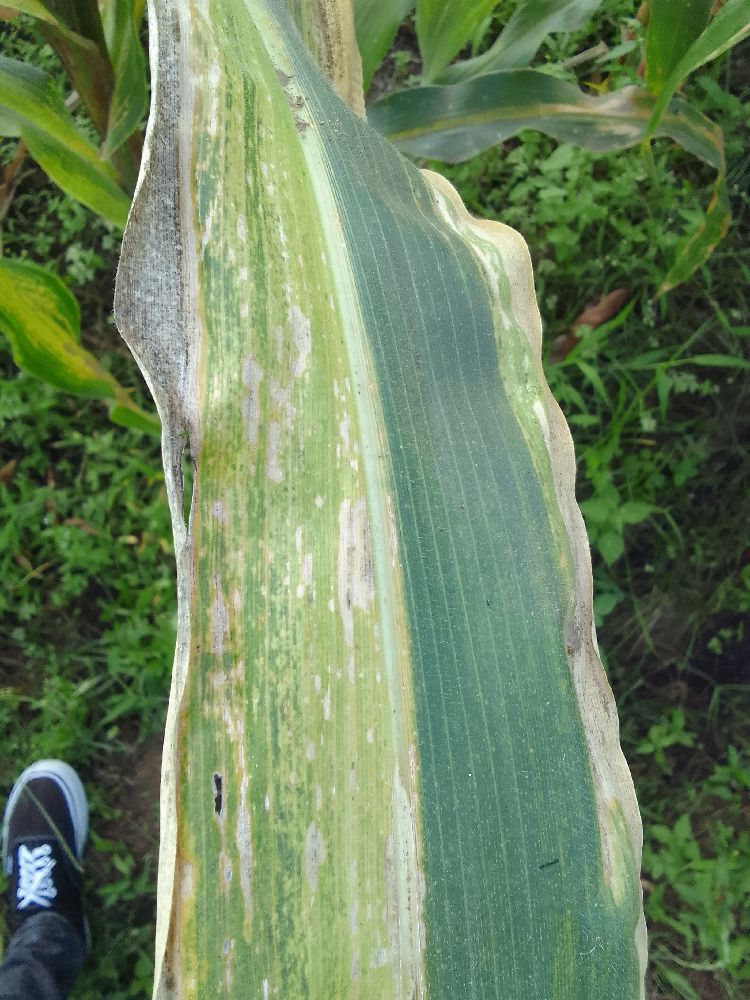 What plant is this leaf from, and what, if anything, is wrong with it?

maize, maize lethal necrosis
